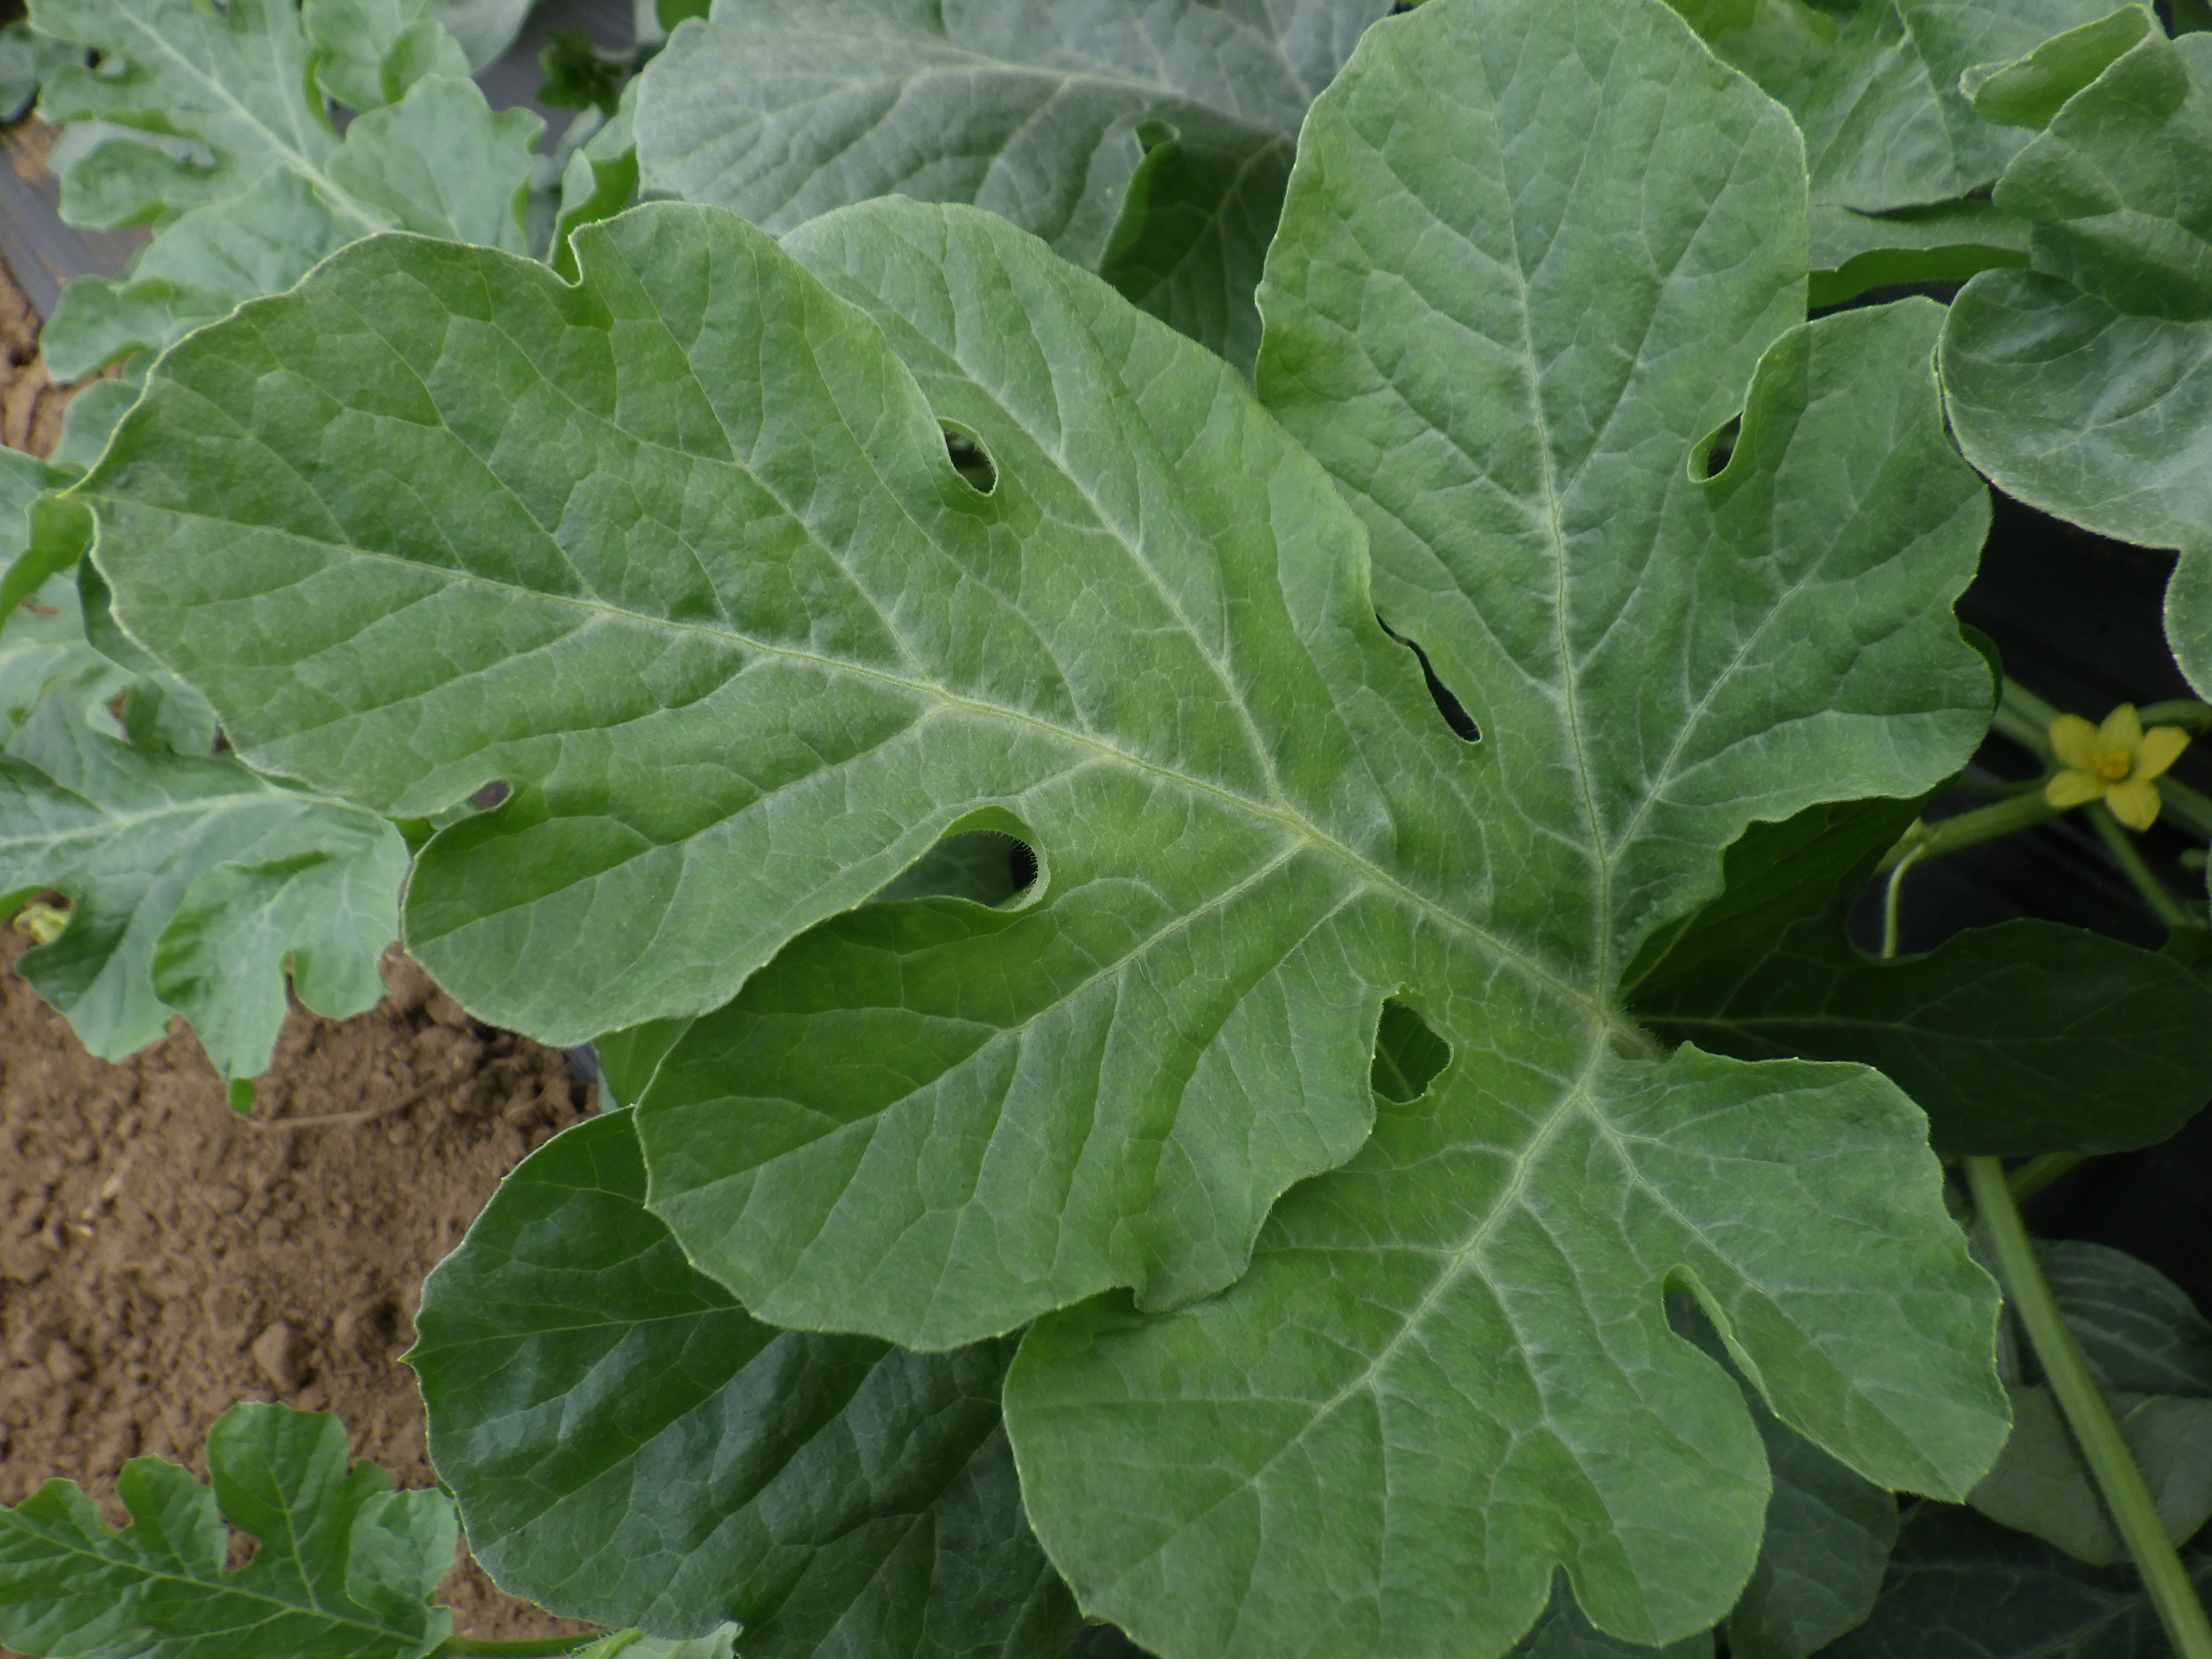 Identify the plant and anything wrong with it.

watermelon, healthy
